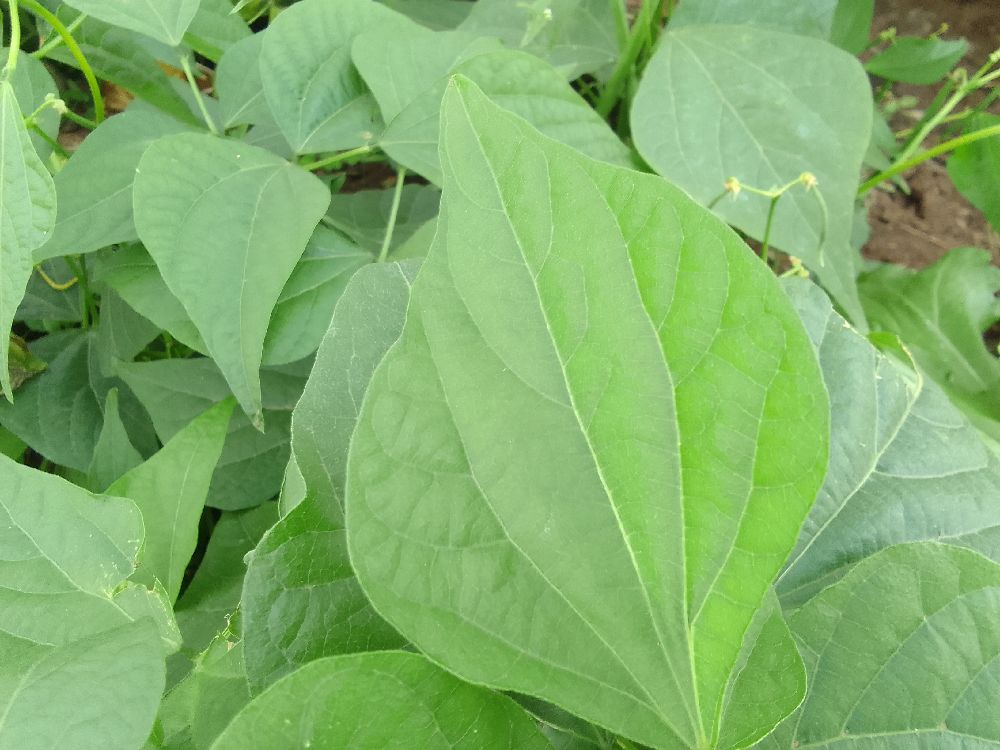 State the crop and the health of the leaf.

common bean, healthy
